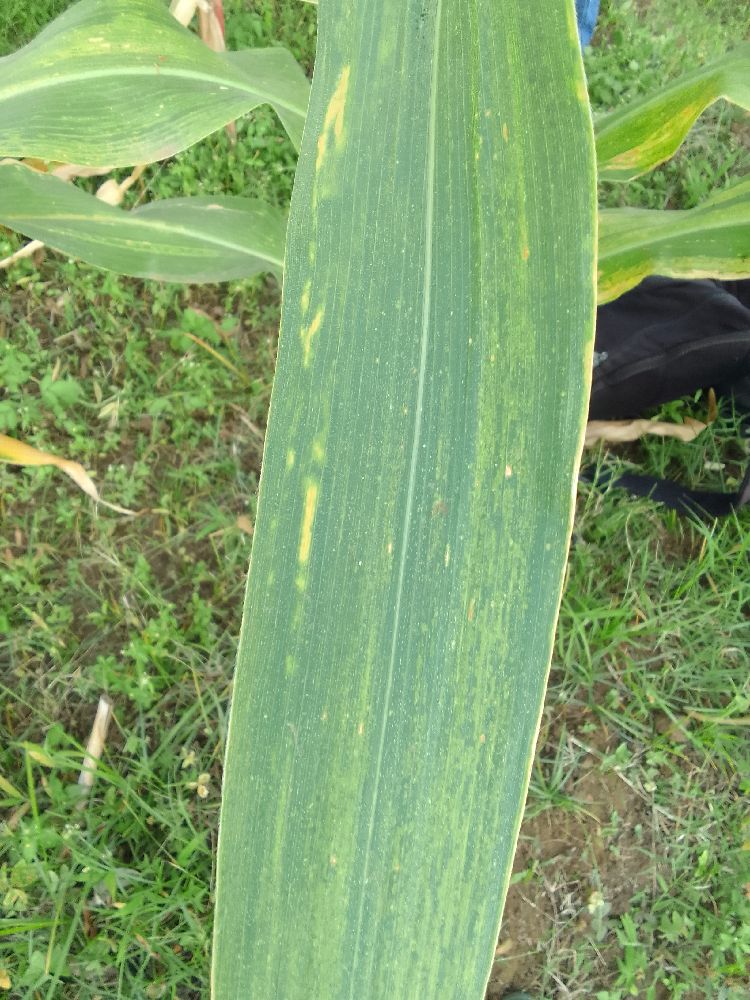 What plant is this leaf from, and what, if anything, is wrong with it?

maize, maize lethal necrosis
